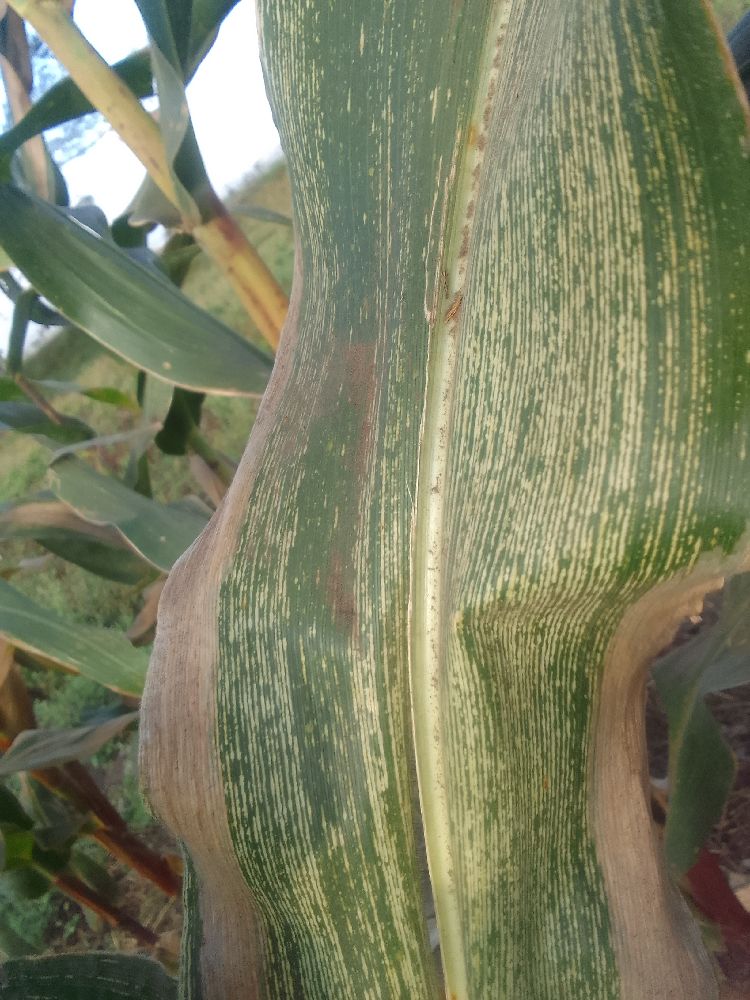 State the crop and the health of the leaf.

maize, maize streak virus
